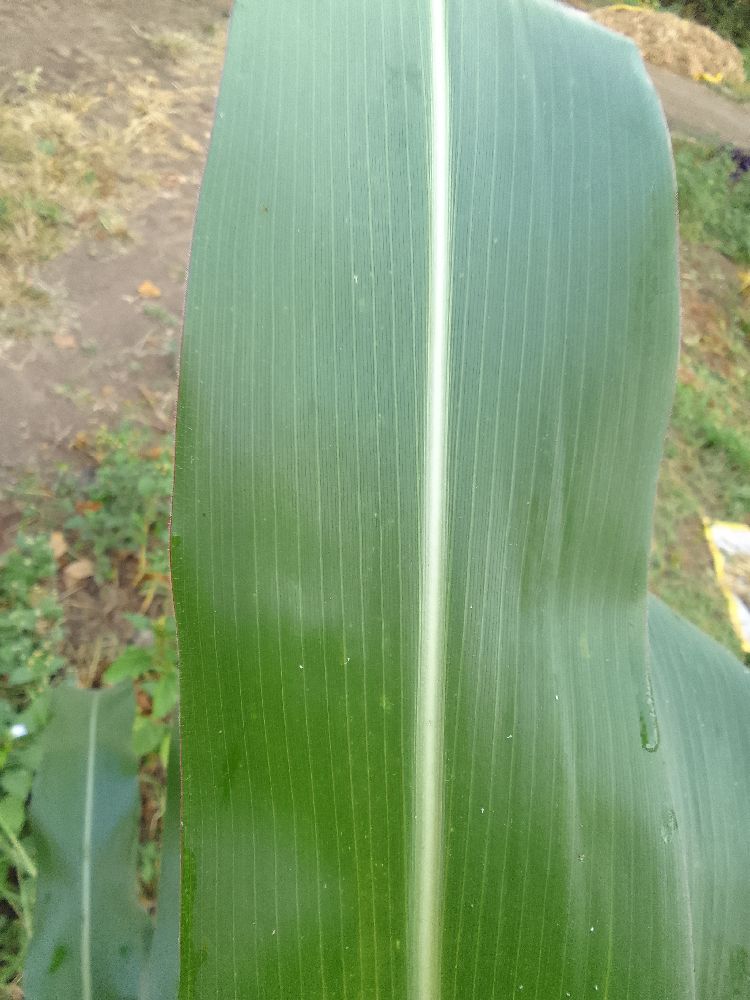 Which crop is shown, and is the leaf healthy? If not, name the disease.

maize, healthy
